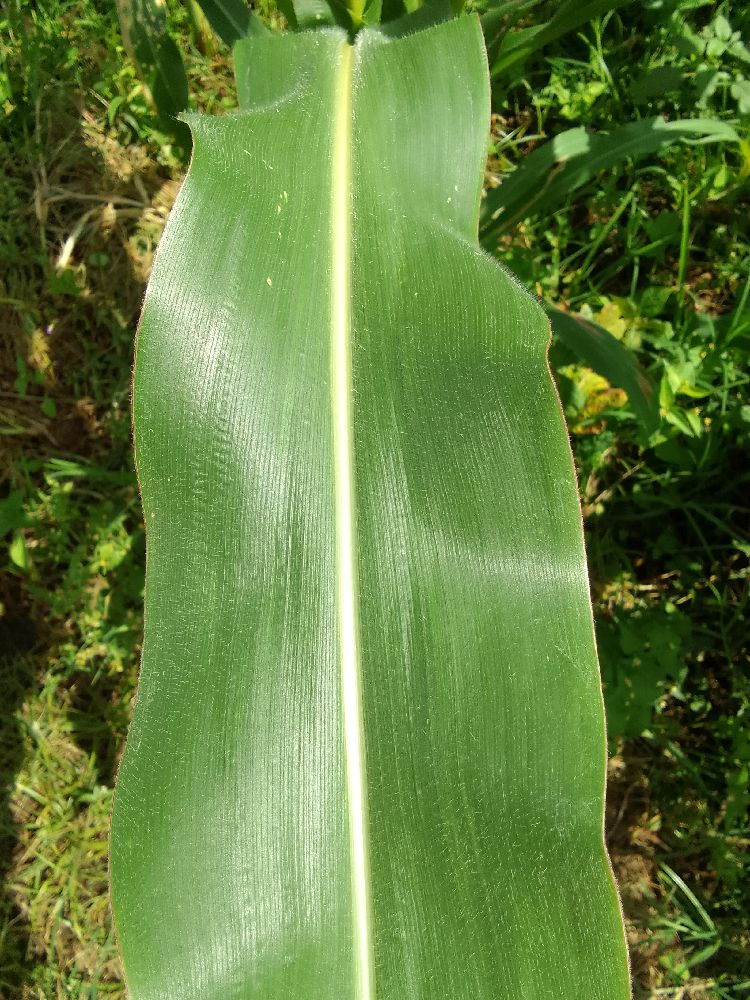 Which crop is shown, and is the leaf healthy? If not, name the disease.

maize, healthy
